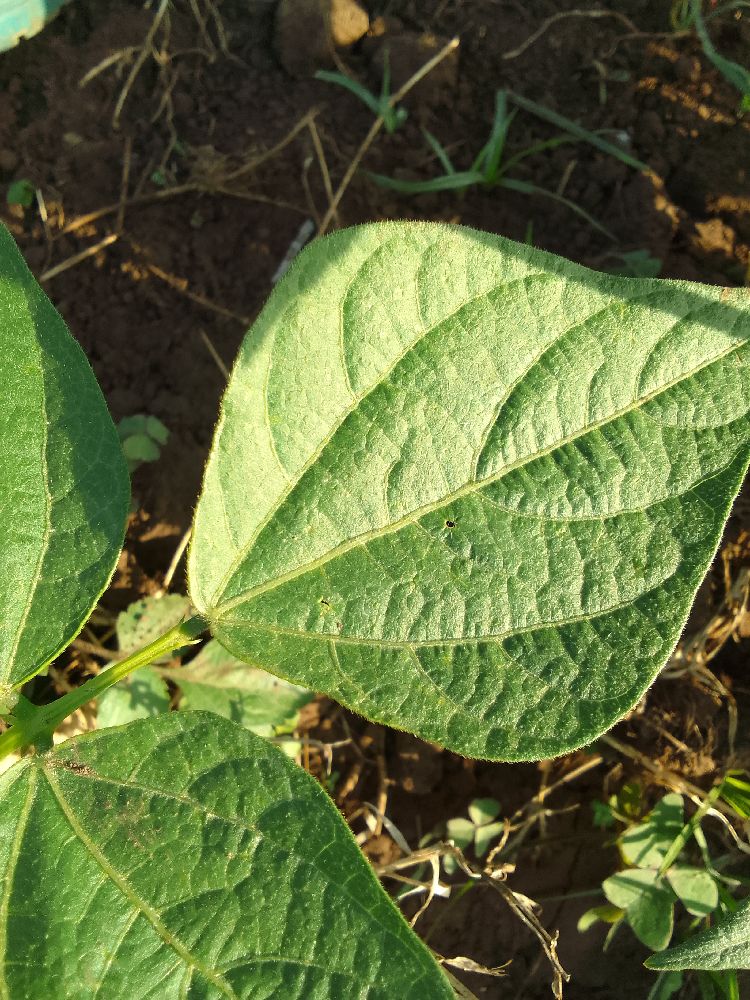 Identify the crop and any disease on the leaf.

common bean, healthy
